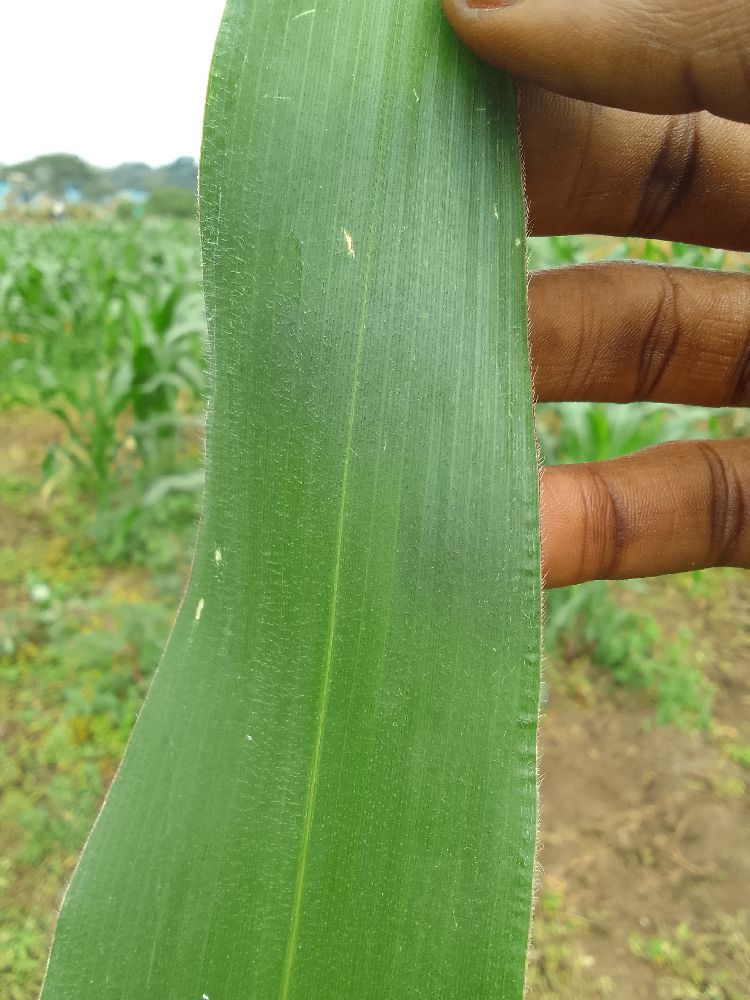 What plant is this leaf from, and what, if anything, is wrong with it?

maize, healthy
